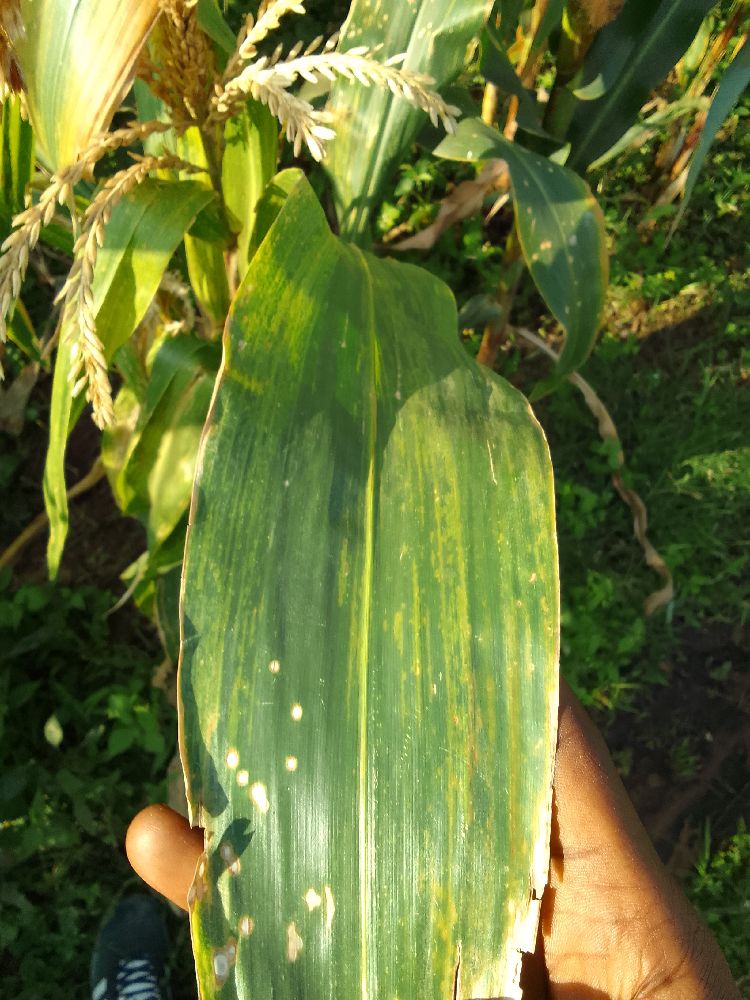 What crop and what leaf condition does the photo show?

maize, maize lethal necrosis
